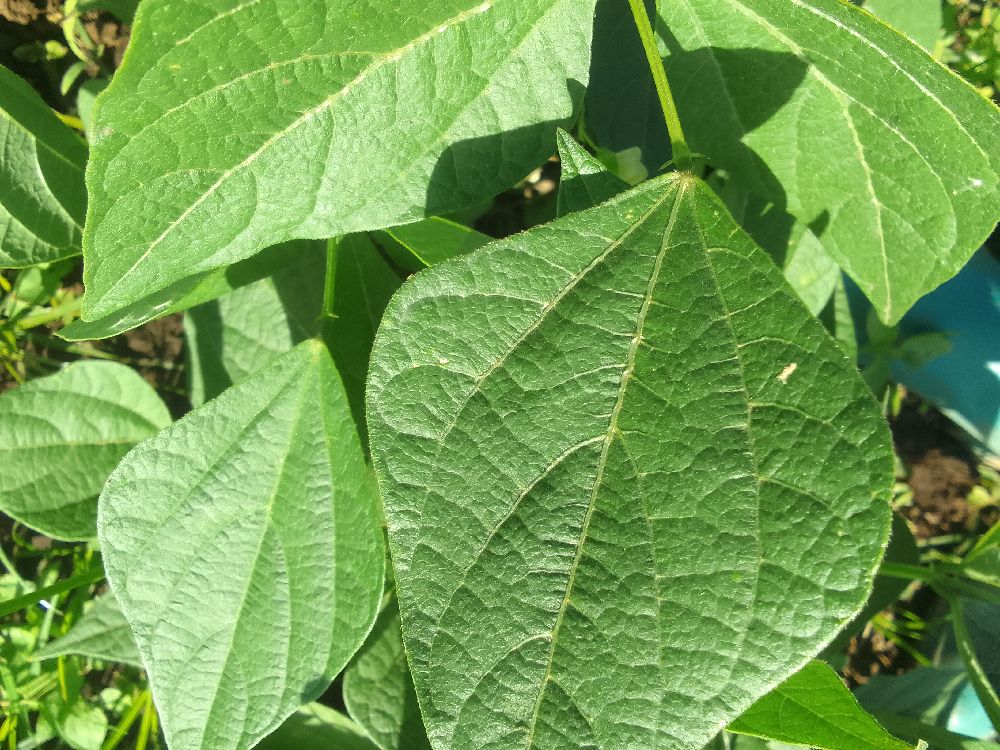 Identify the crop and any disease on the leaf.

common bean, healthy
